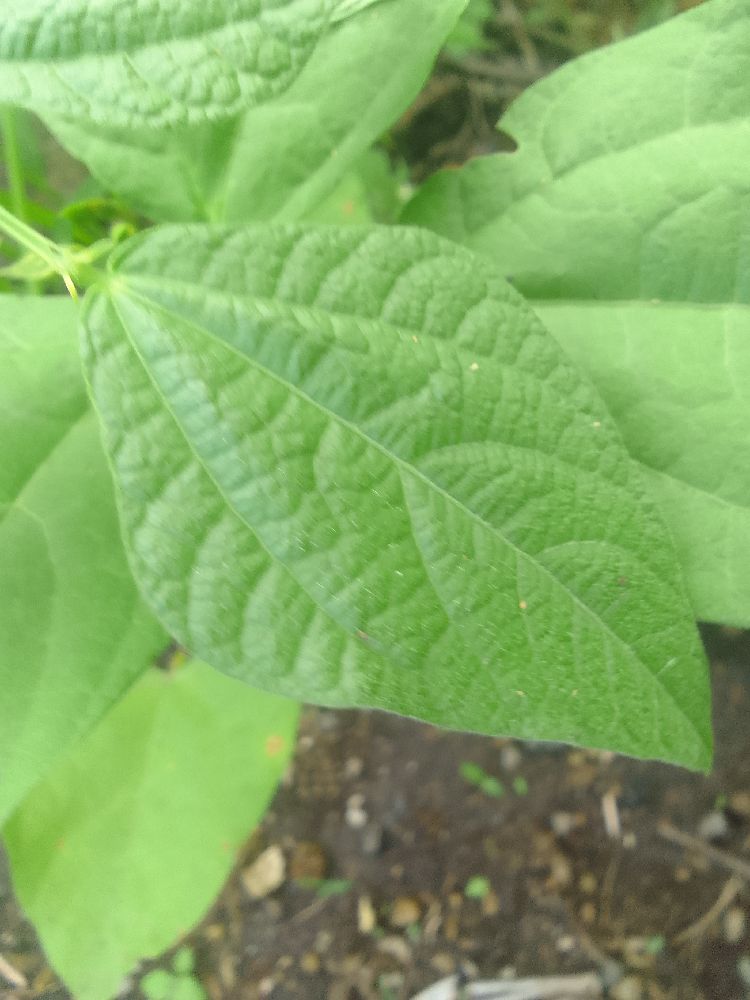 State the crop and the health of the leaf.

common bean, healthy
